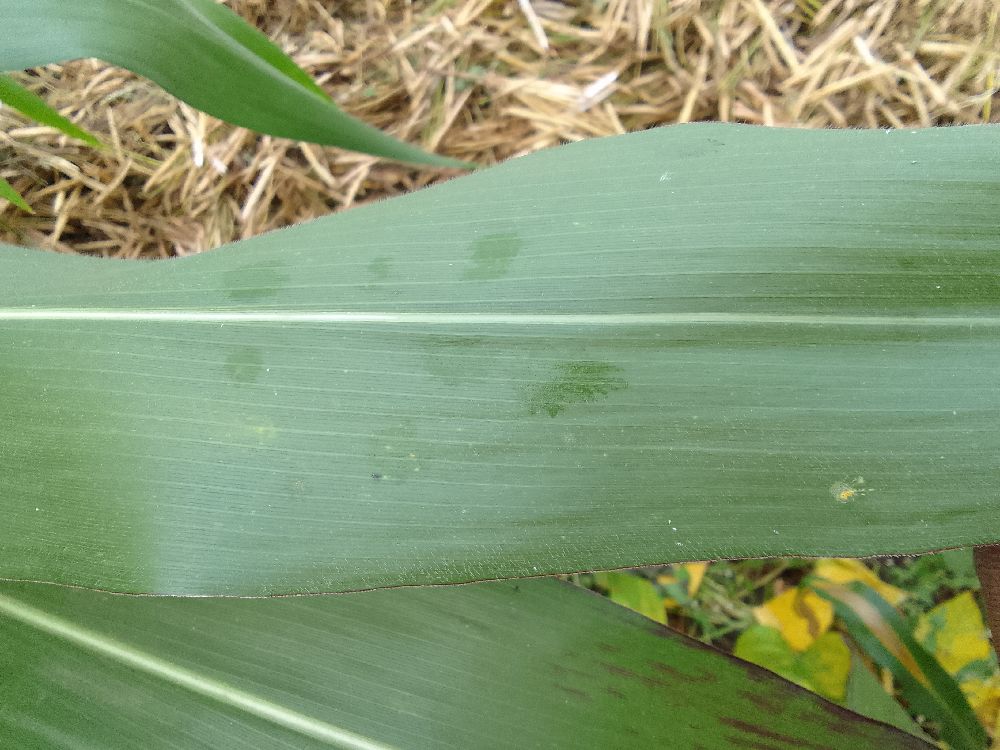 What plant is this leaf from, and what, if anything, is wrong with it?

maize, healthy
